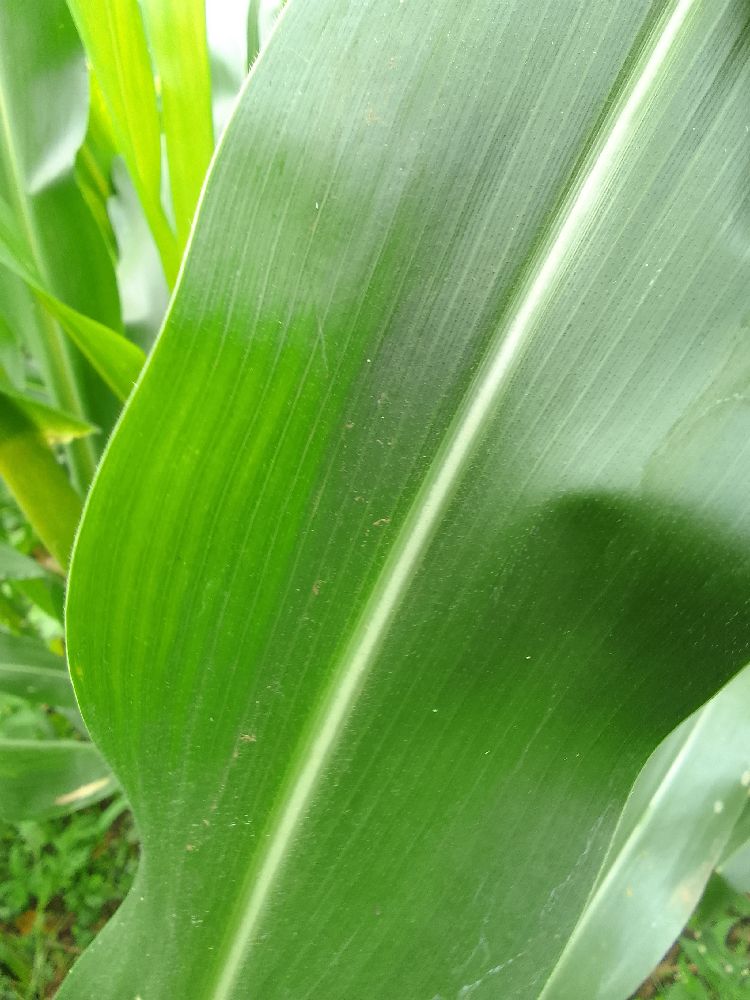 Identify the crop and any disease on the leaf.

maize, healthy
